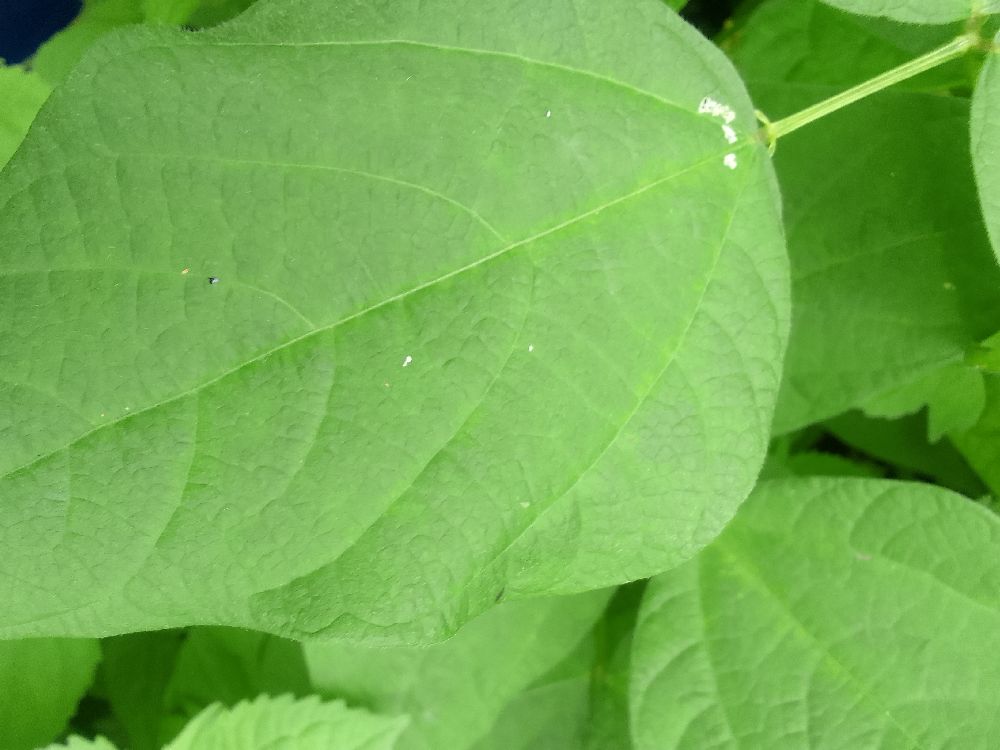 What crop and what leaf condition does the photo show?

common bean, healthy
